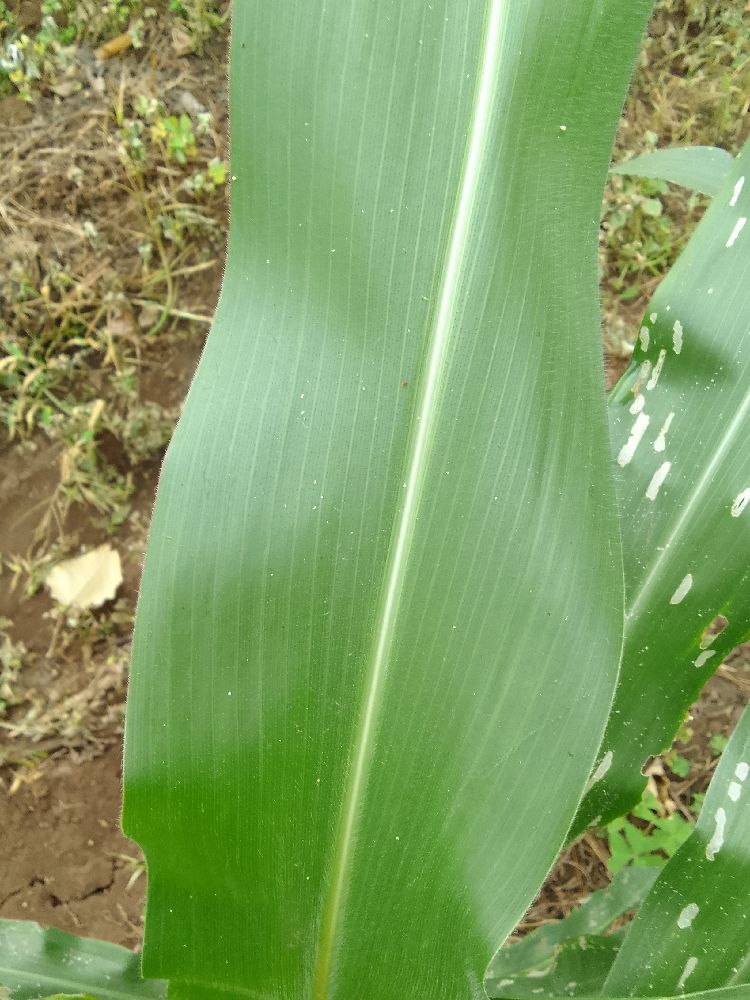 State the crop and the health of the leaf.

maize, healthy
